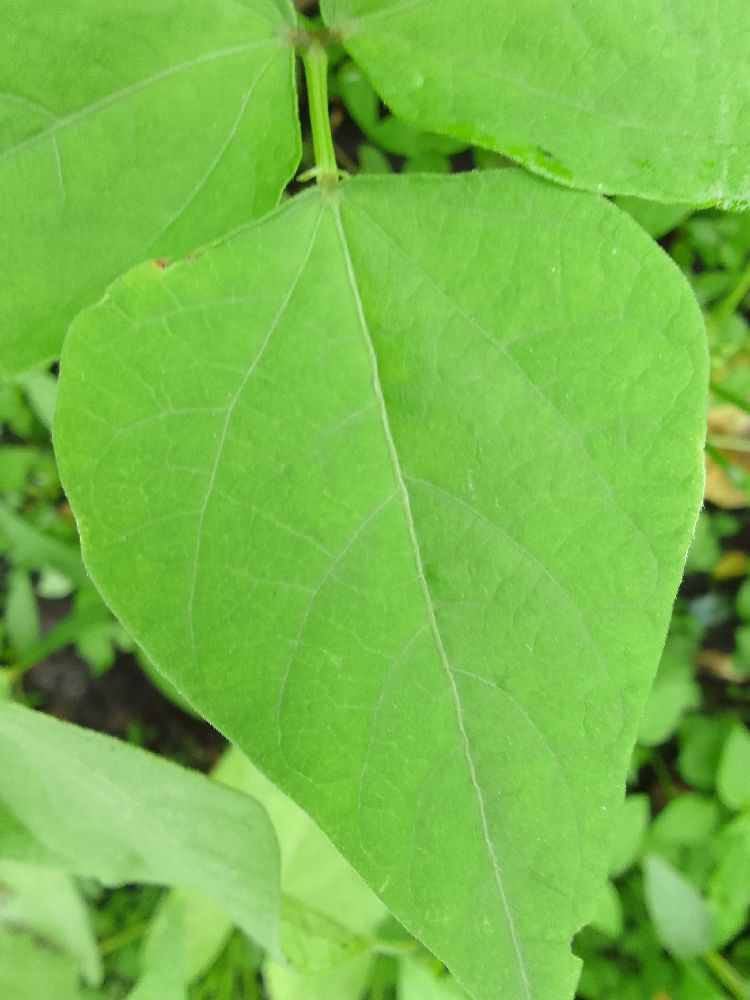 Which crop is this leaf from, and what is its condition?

common bean, healthy
